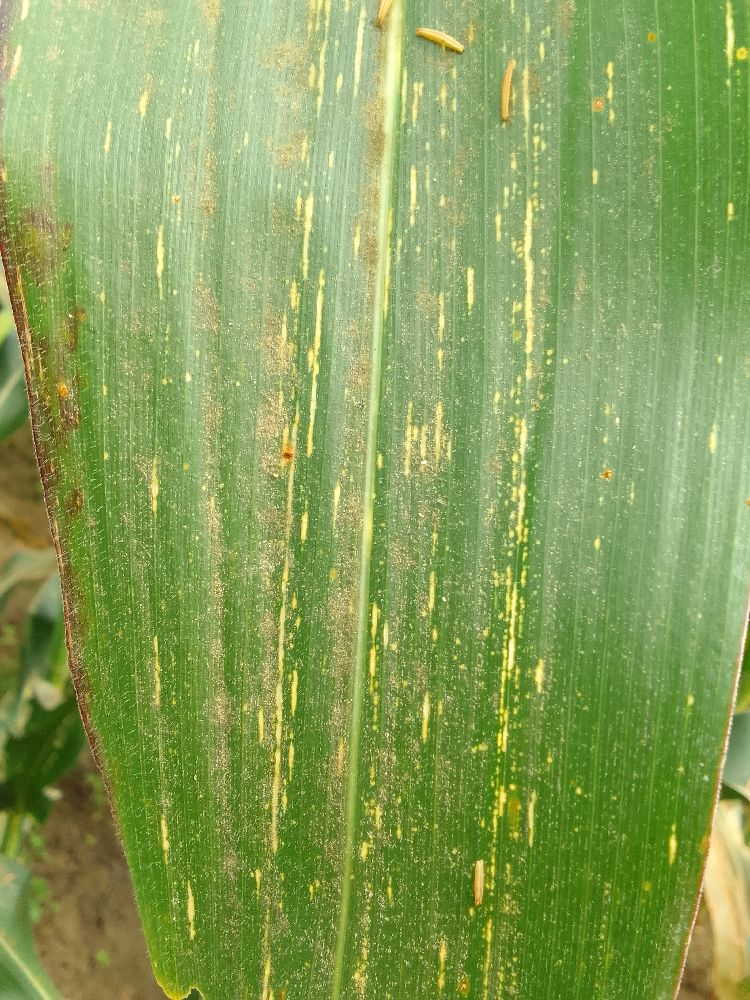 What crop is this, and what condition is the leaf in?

maize, maize streak virus
